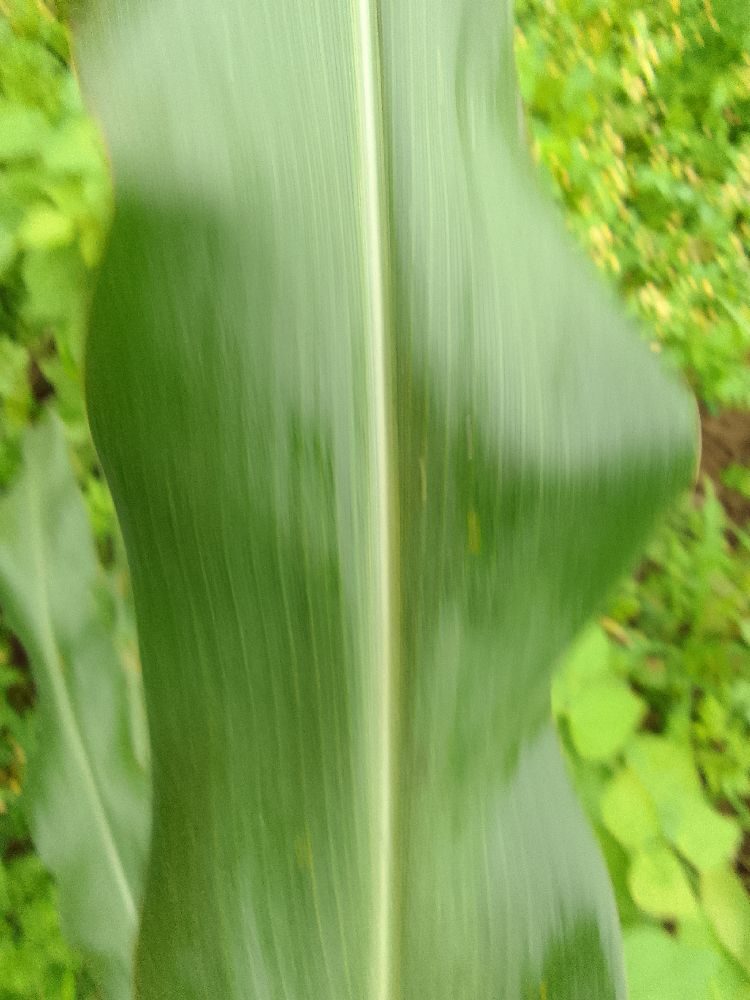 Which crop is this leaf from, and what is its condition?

maize, healthy
